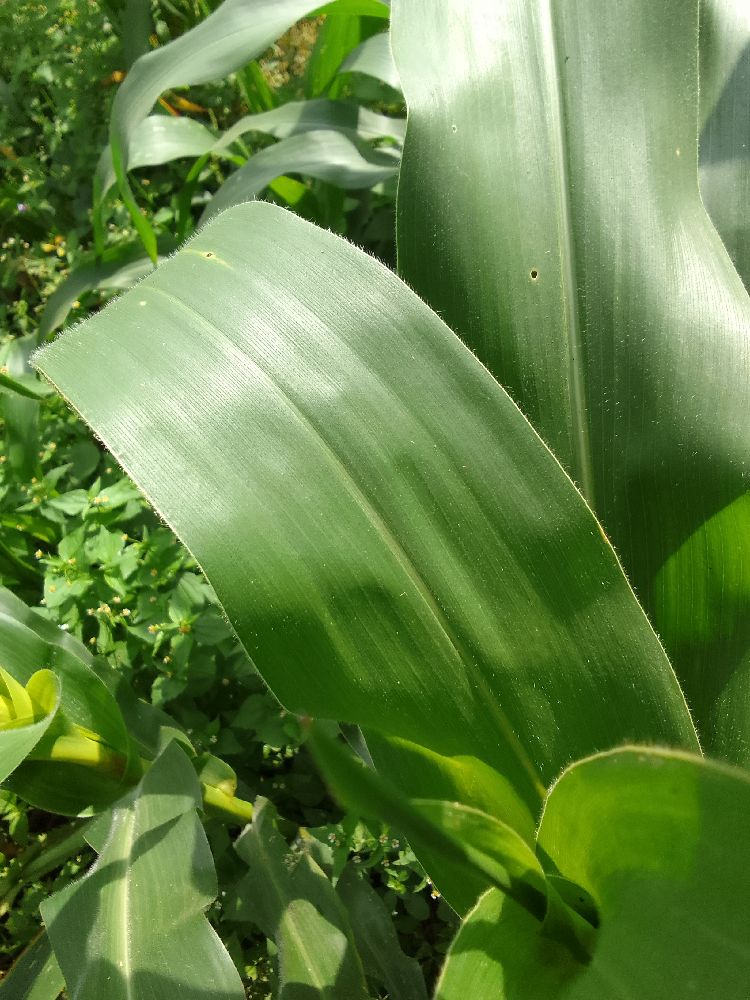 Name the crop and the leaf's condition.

maize, healthy
